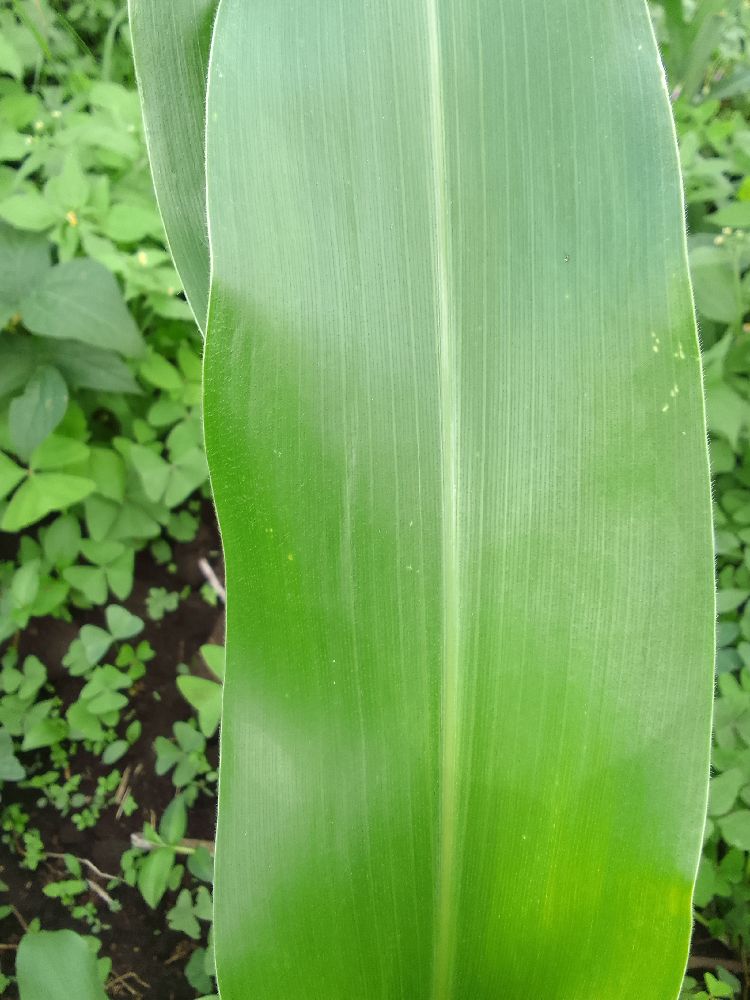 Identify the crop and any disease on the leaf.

maize, healthy
